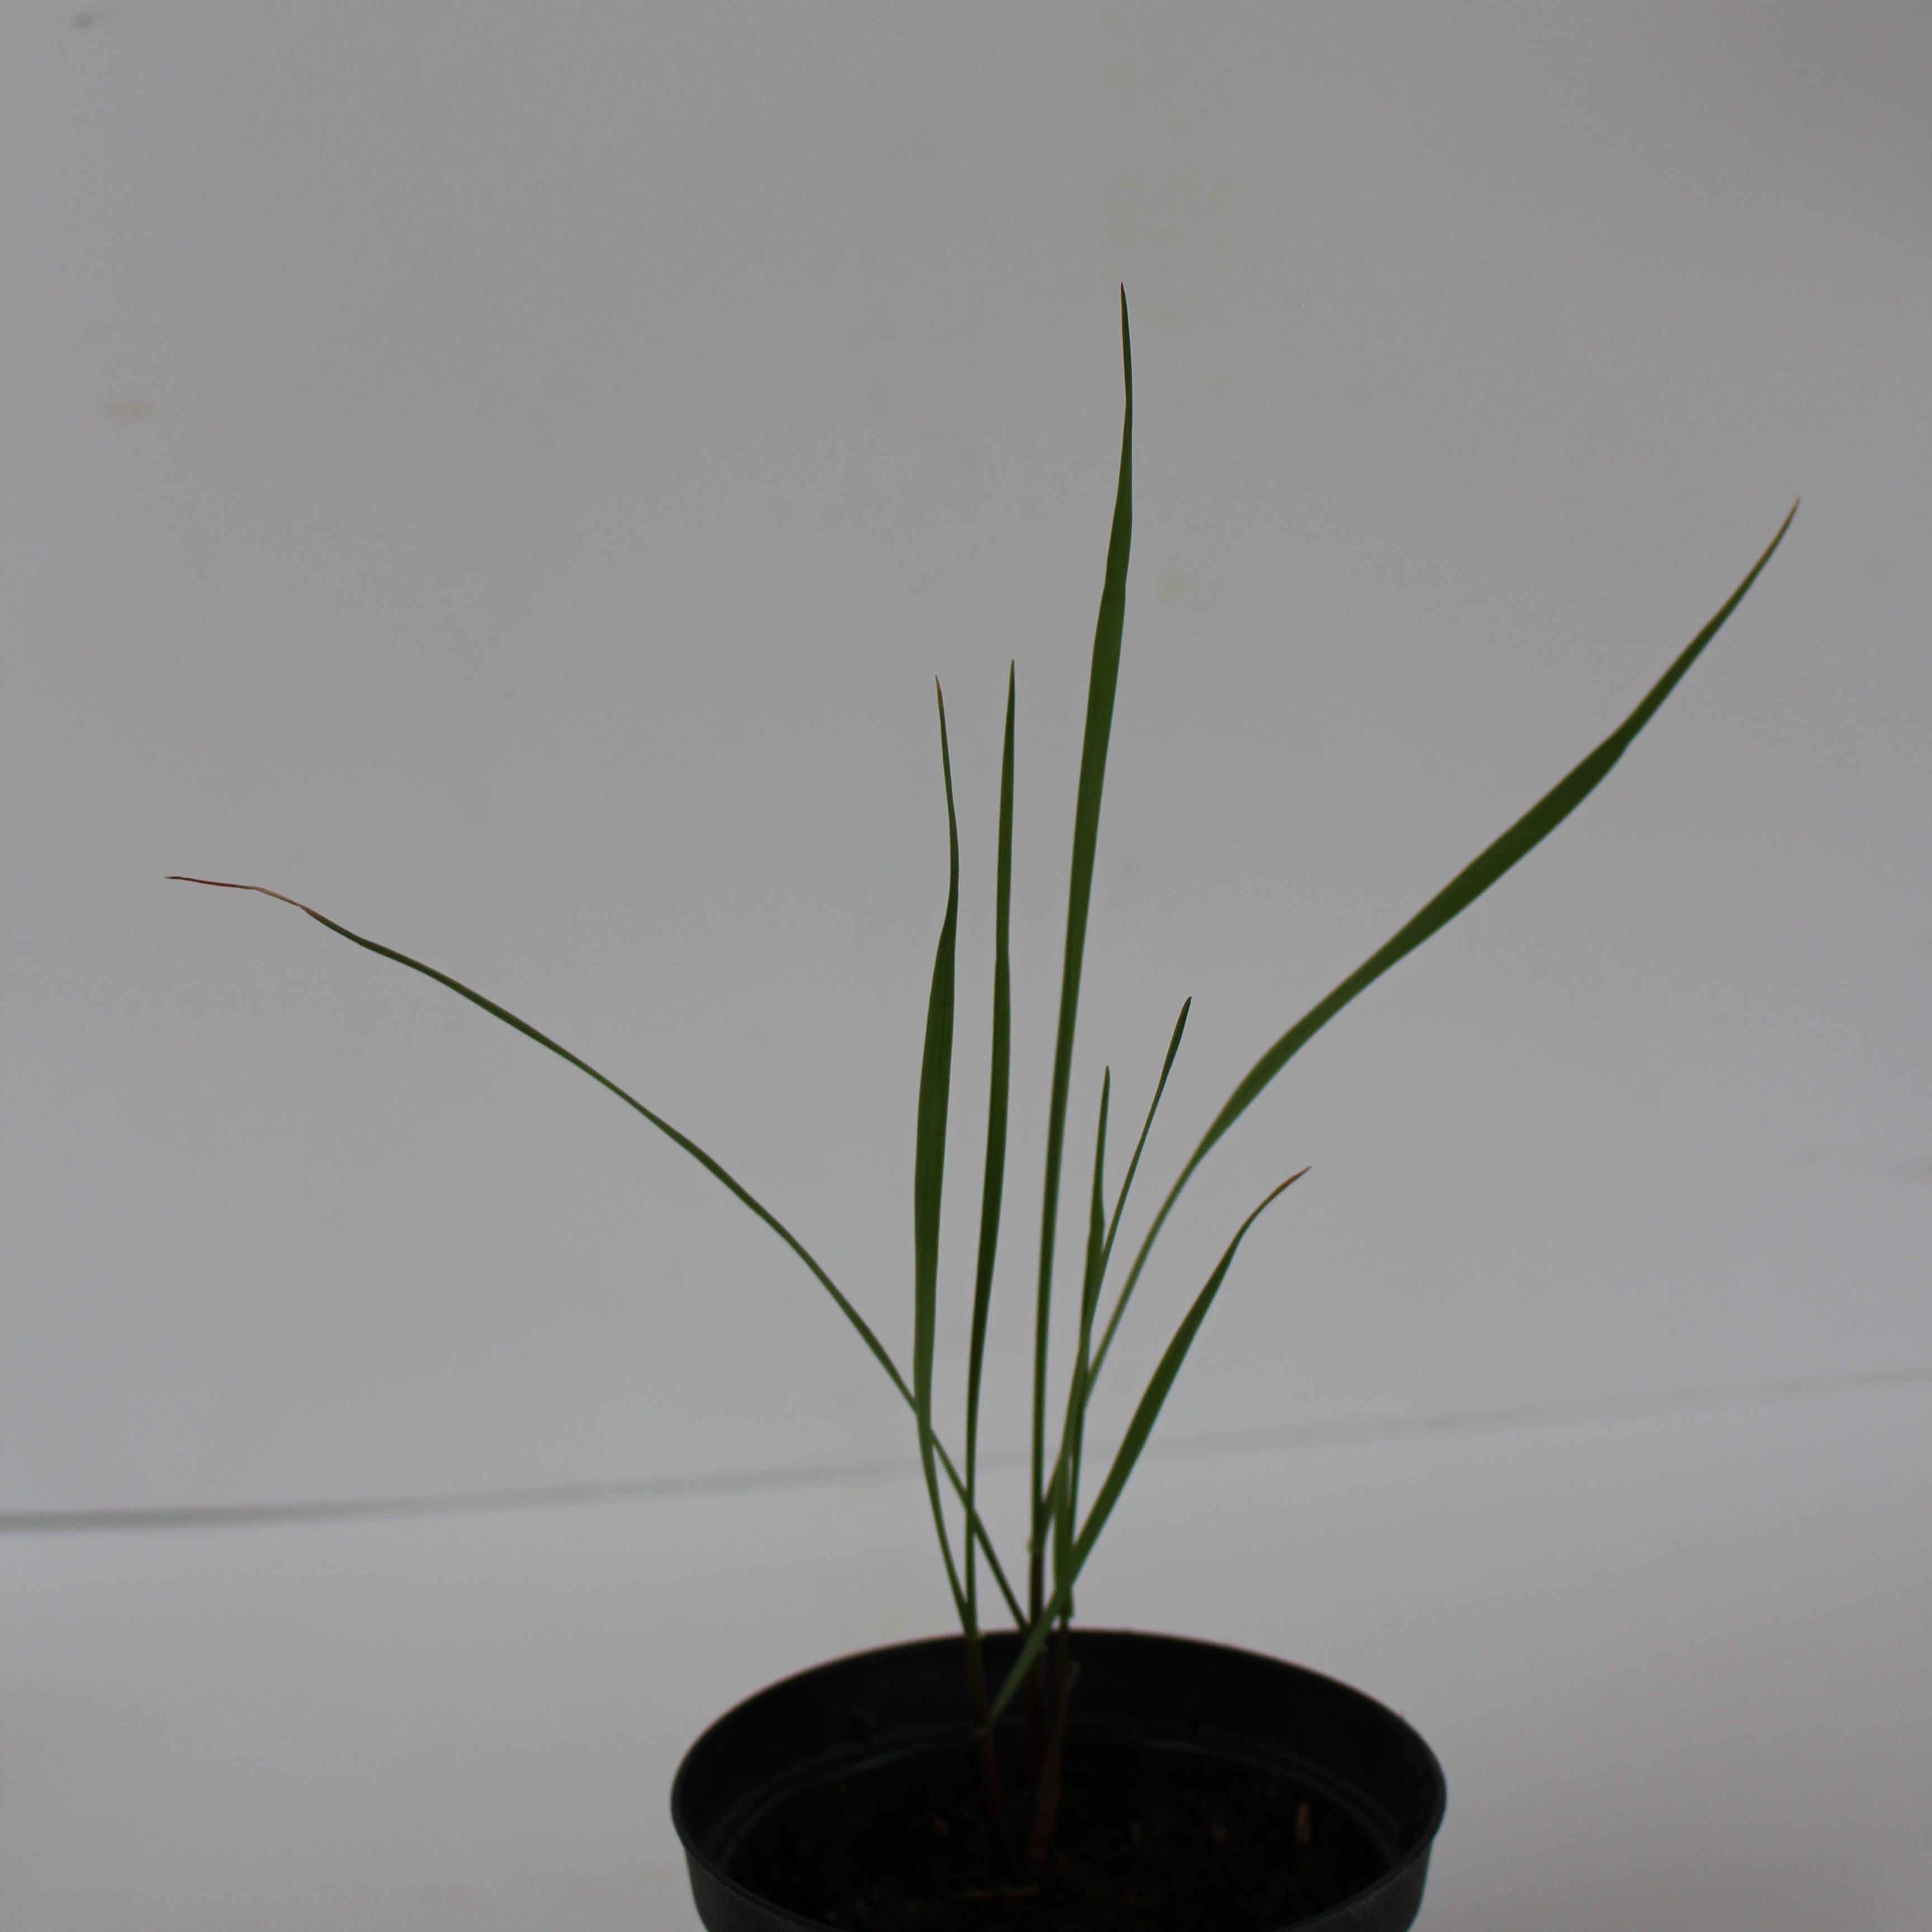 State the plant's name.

Lolium multiflorum
